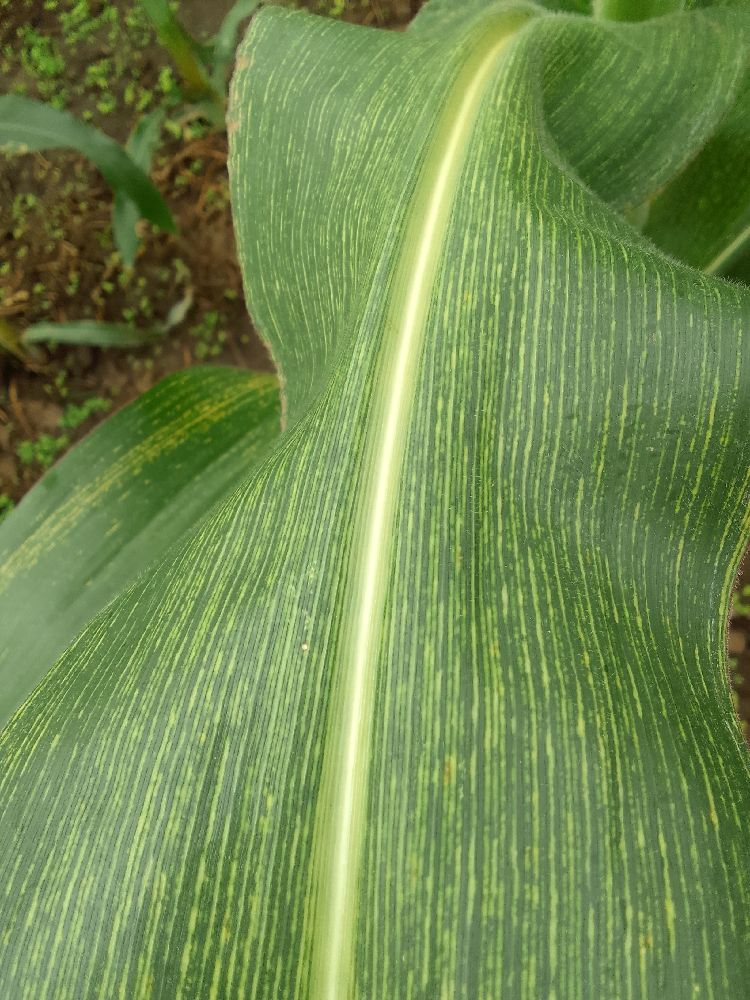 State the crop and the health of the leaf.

maize, maize streak virus
